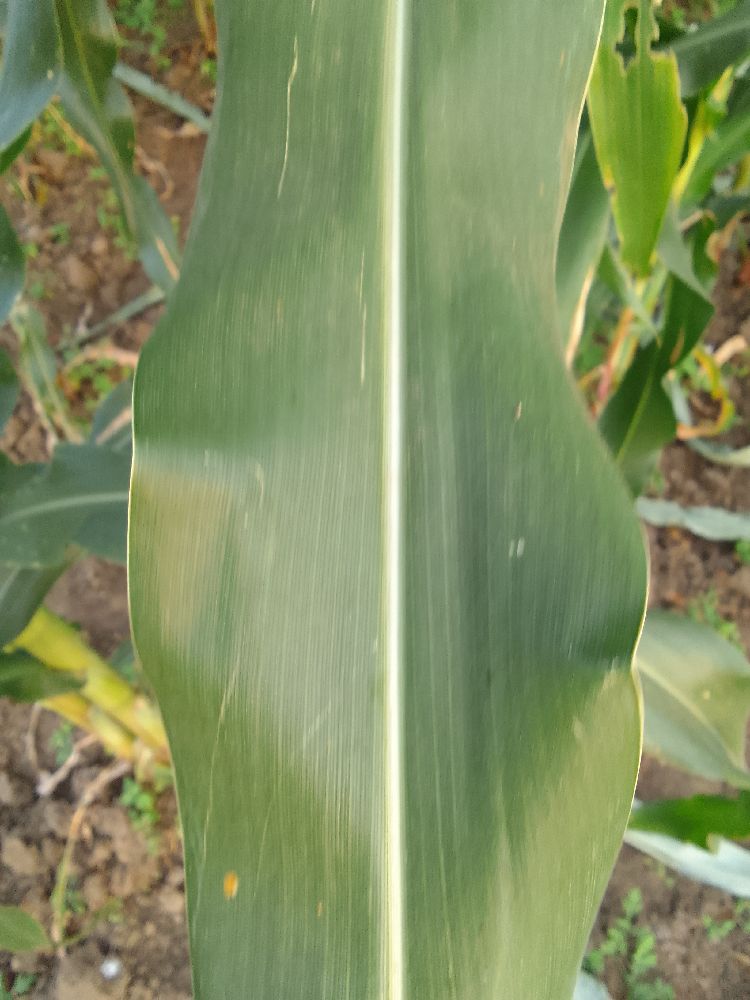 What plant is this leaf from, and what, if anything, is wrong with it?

maize, healthy
